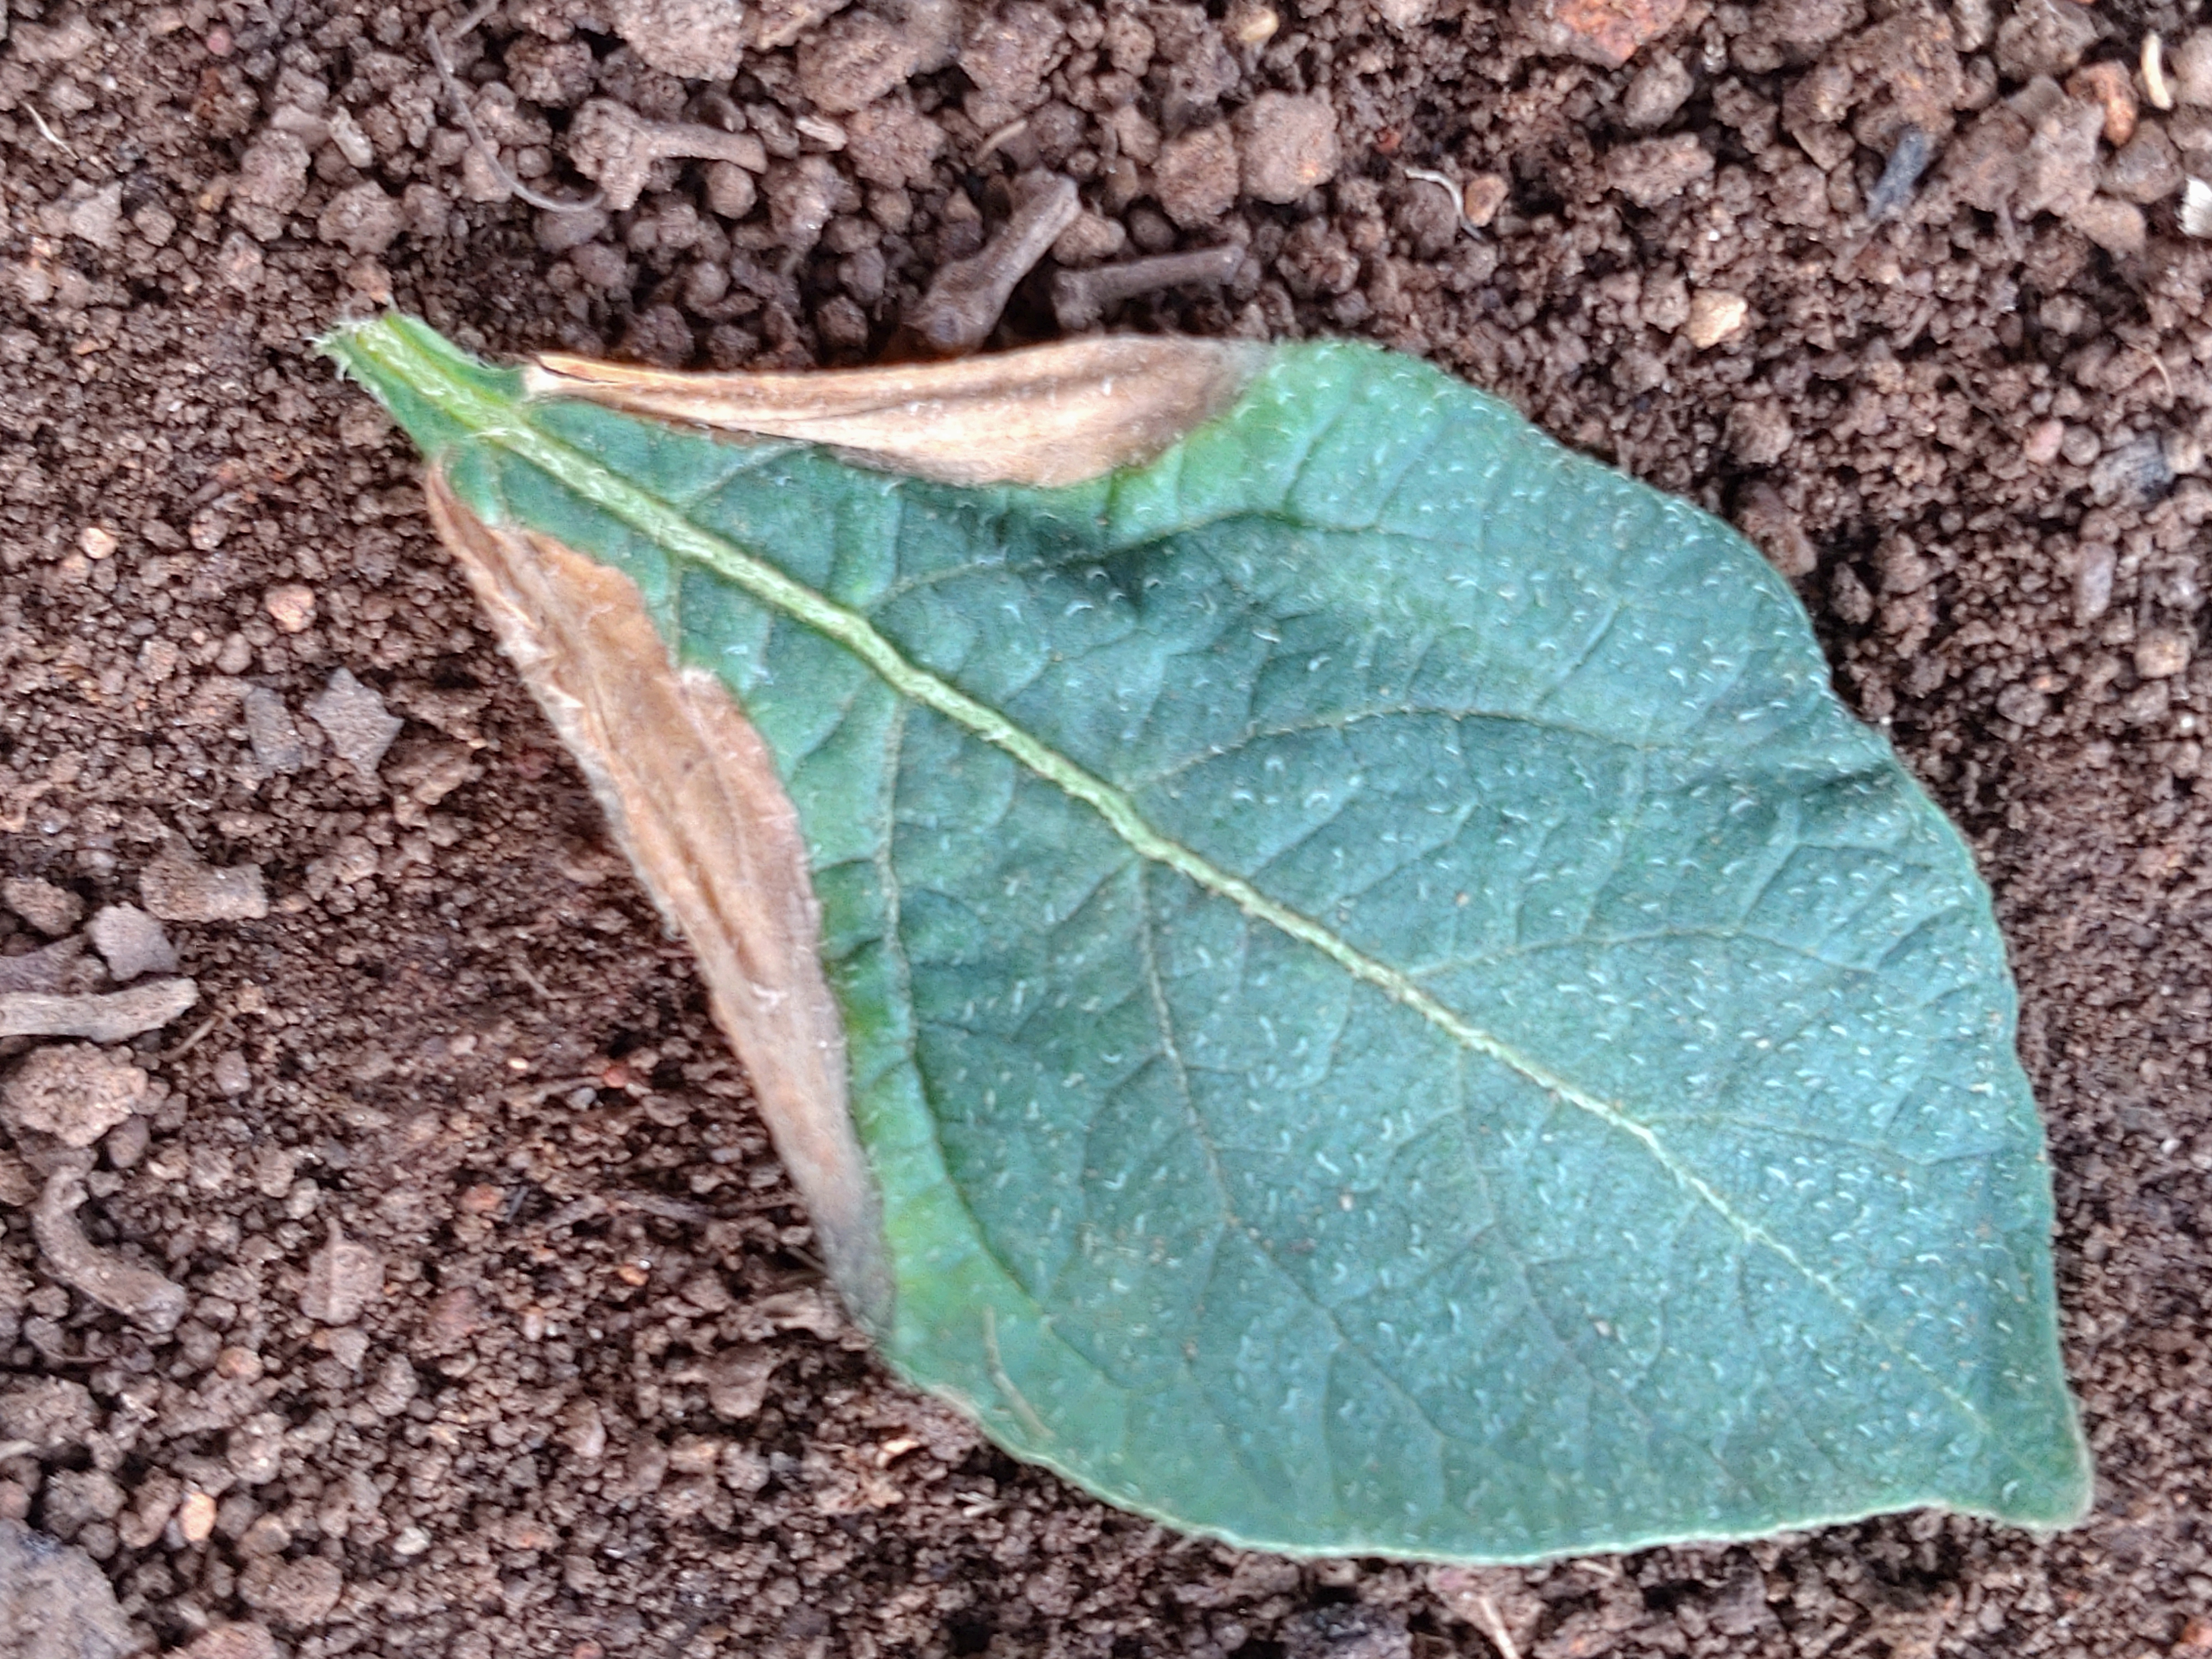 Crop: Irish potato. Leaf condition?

early blight
